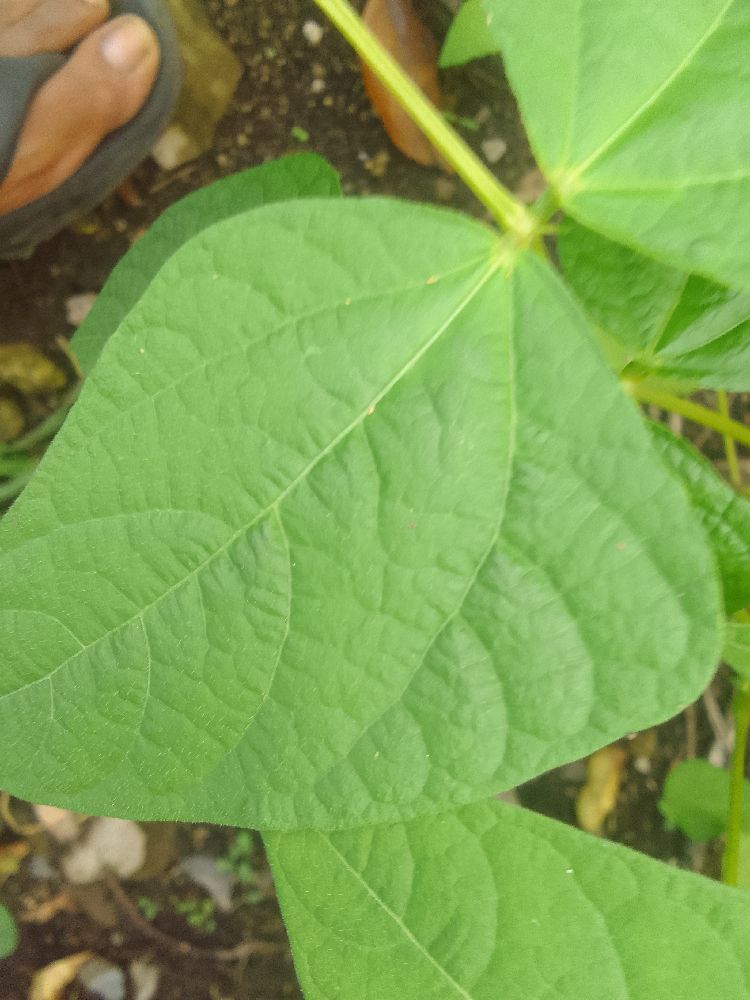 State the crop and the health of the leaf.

common bean, healthy
